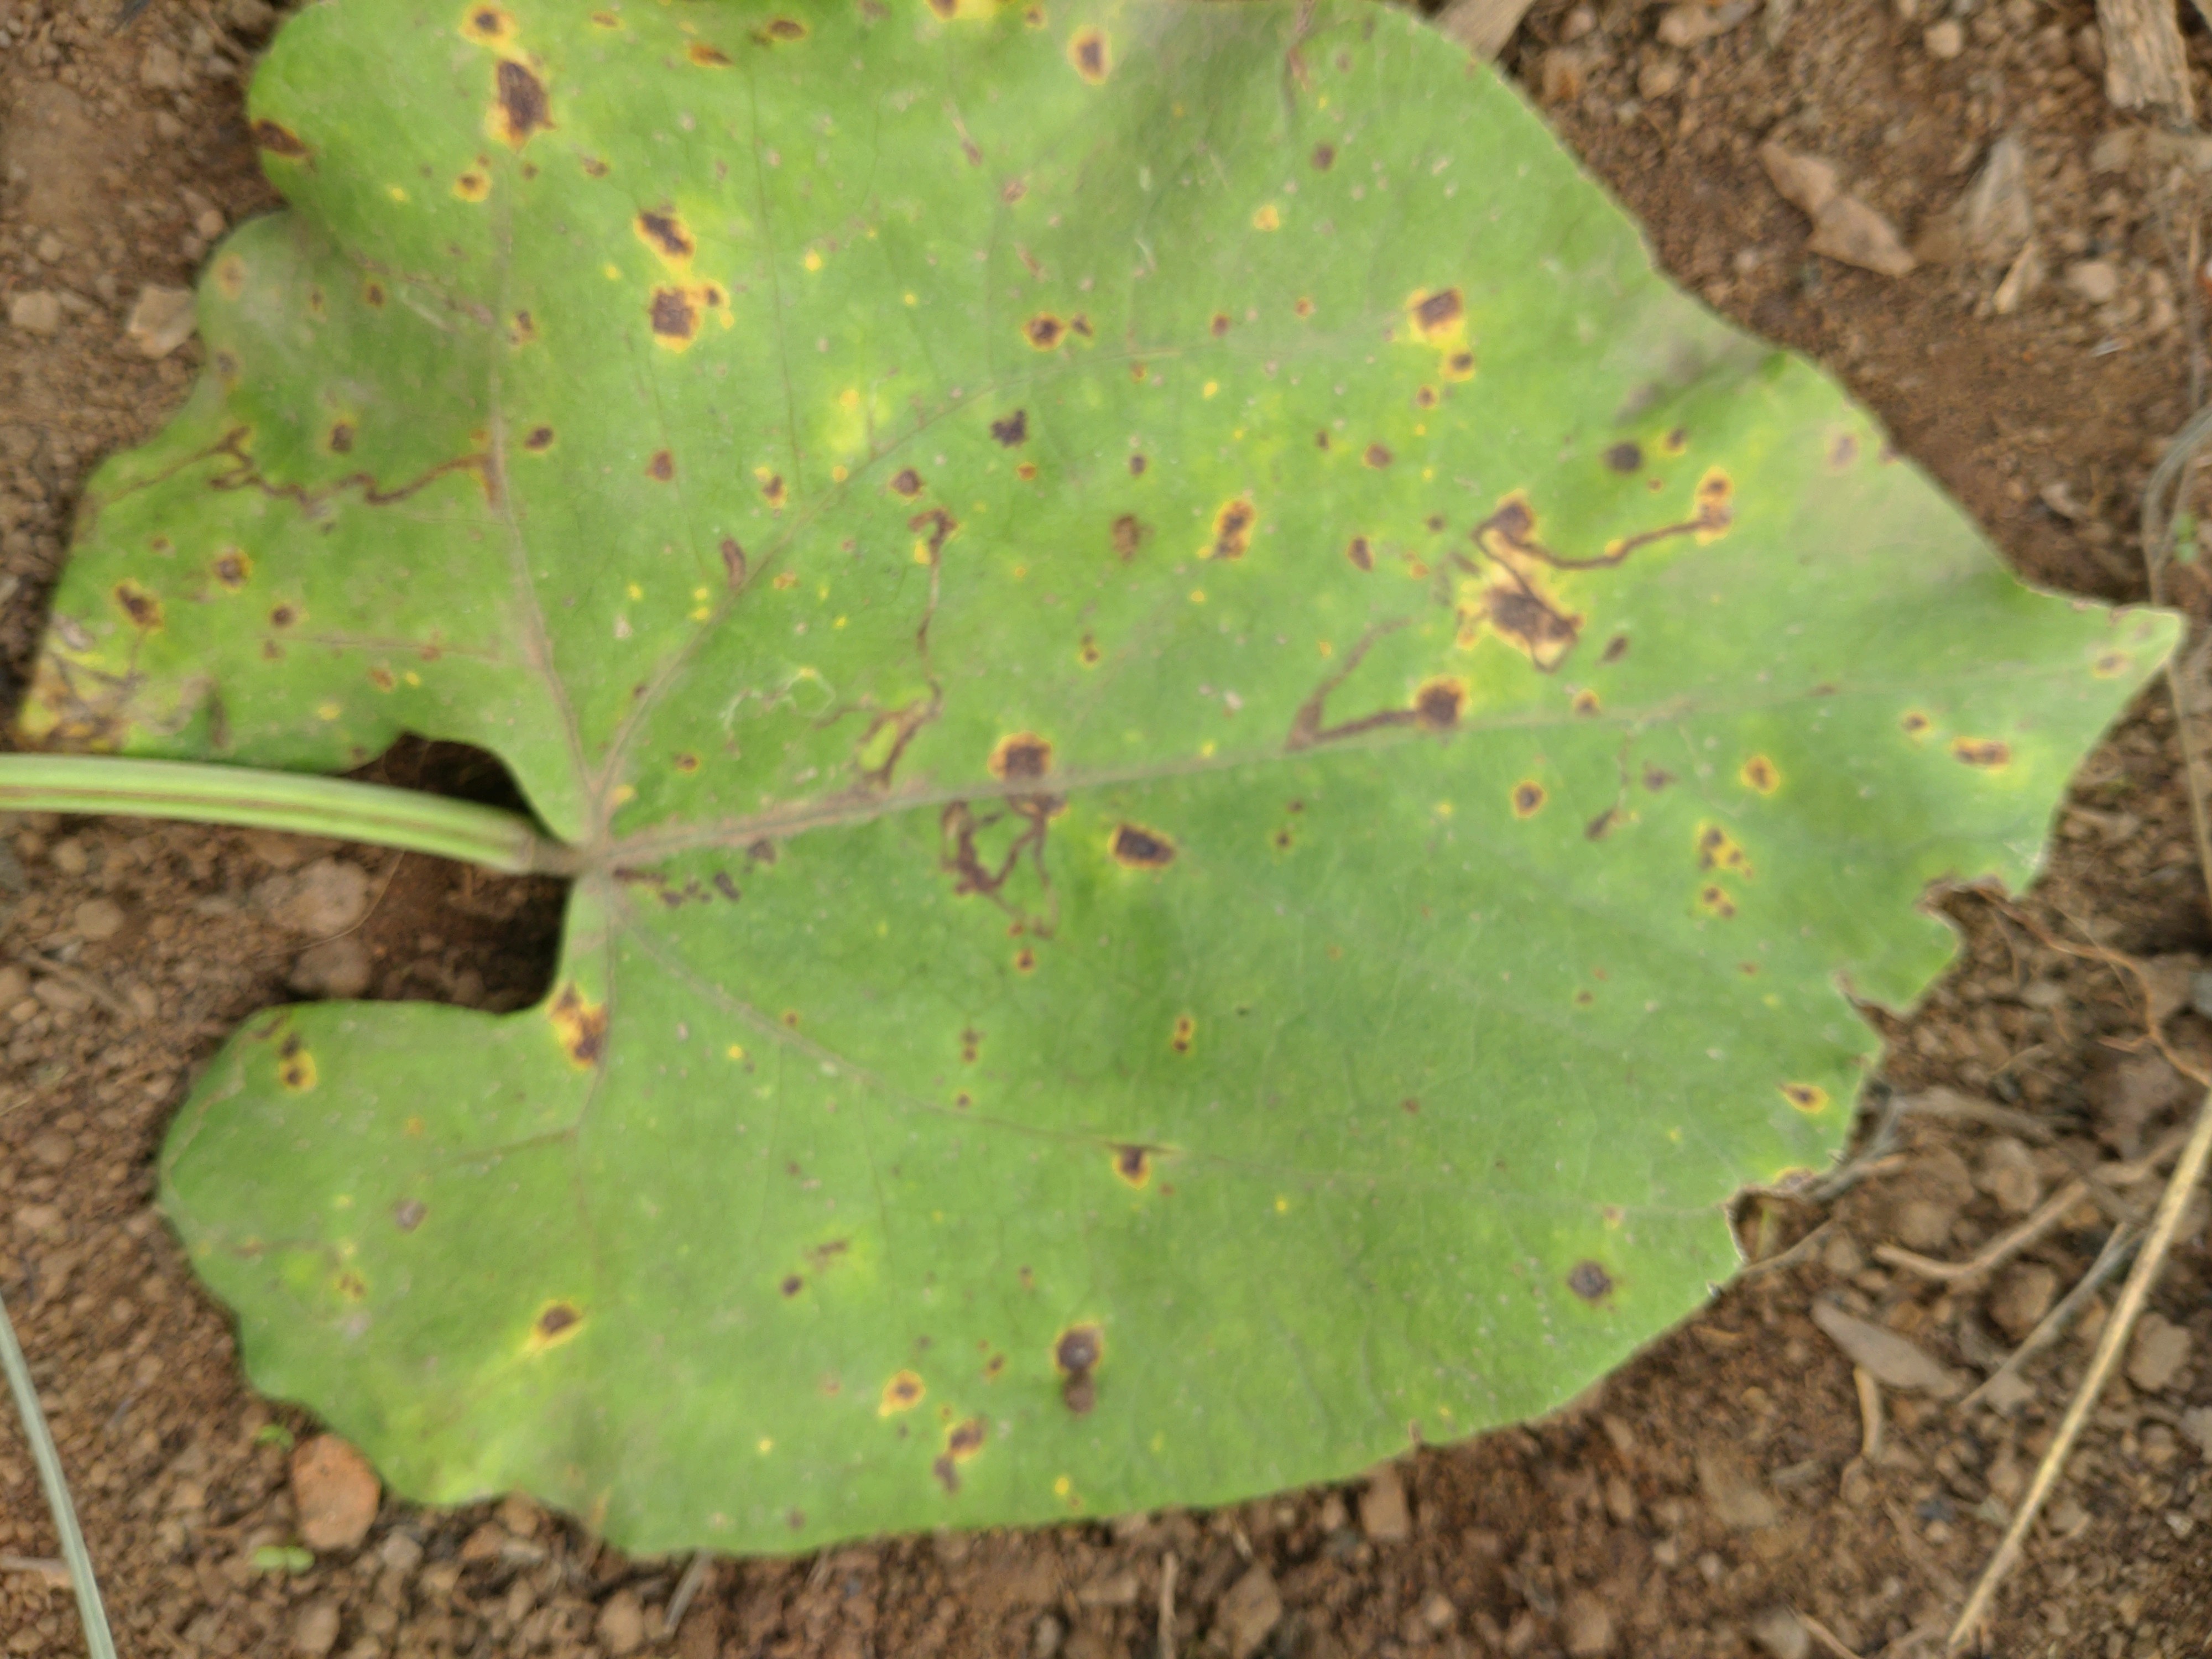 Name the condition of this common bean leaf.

rust
